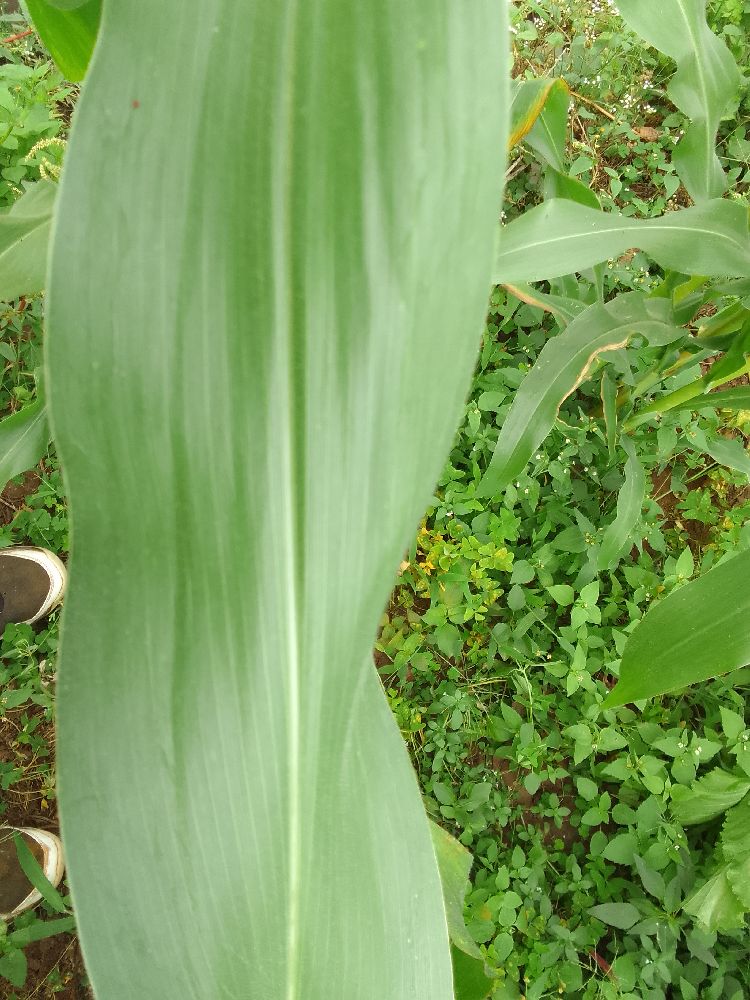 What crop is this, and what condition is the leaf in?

maize, healthy
